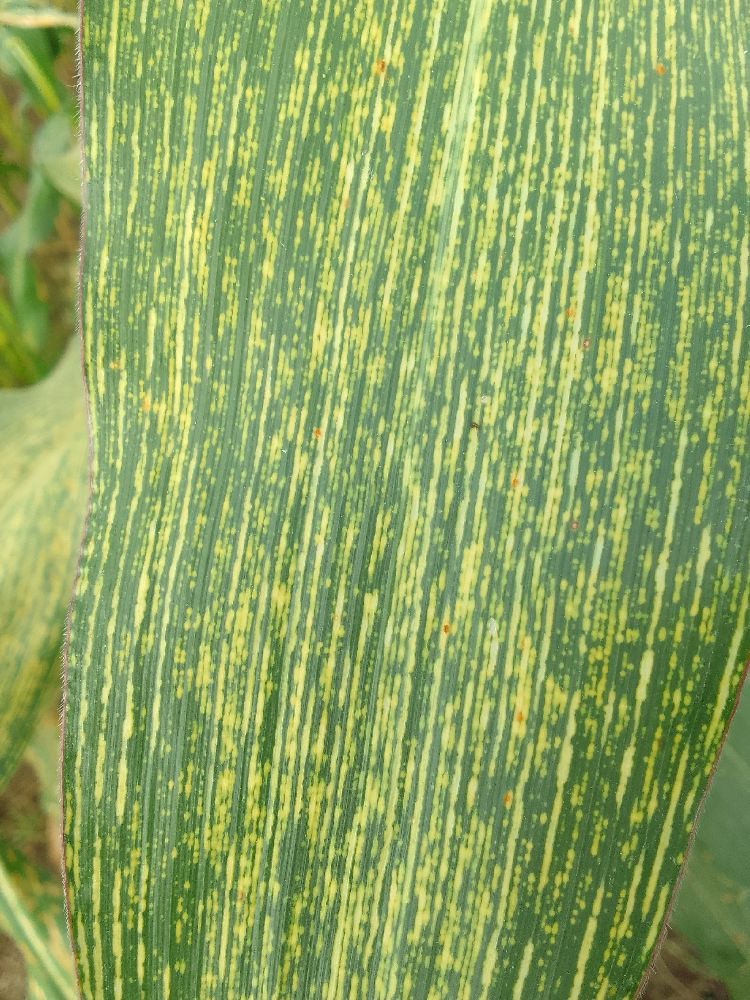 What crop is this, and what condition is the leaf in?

maize, maize streak virus
